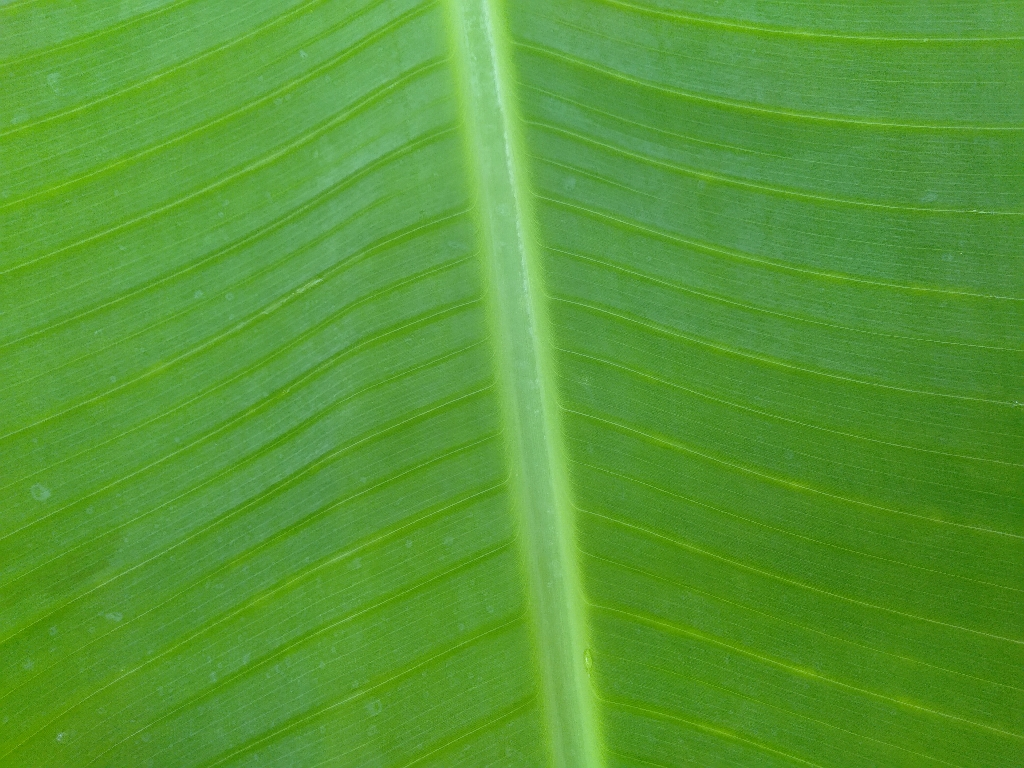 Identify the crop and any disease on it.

banana, healthy
